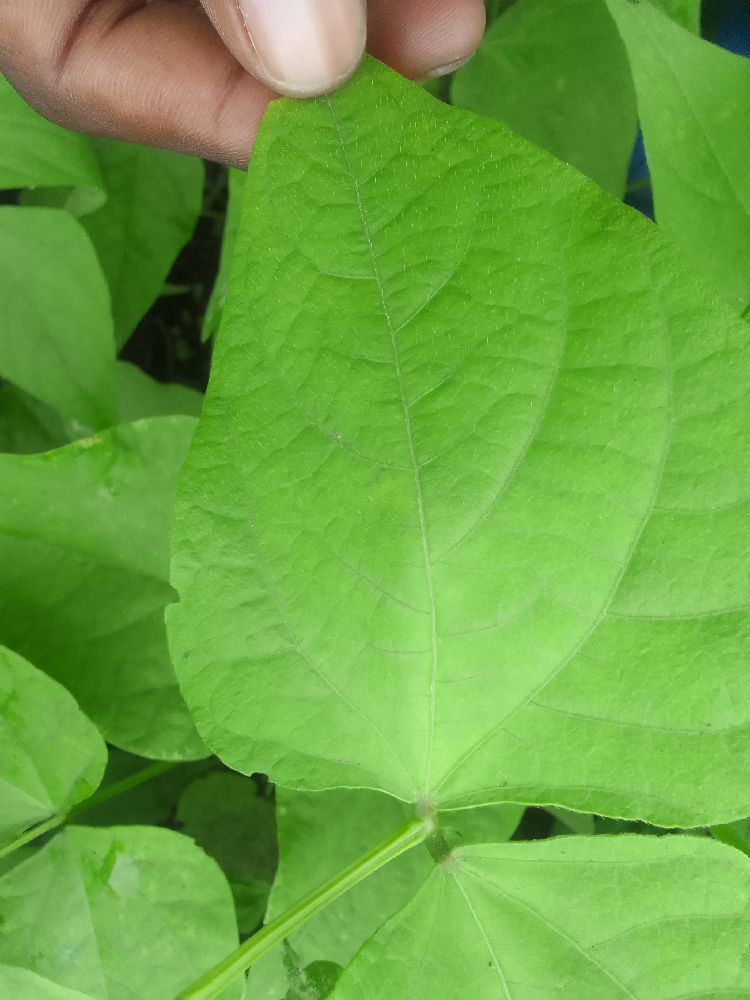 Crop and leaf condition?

common bean, healthy
